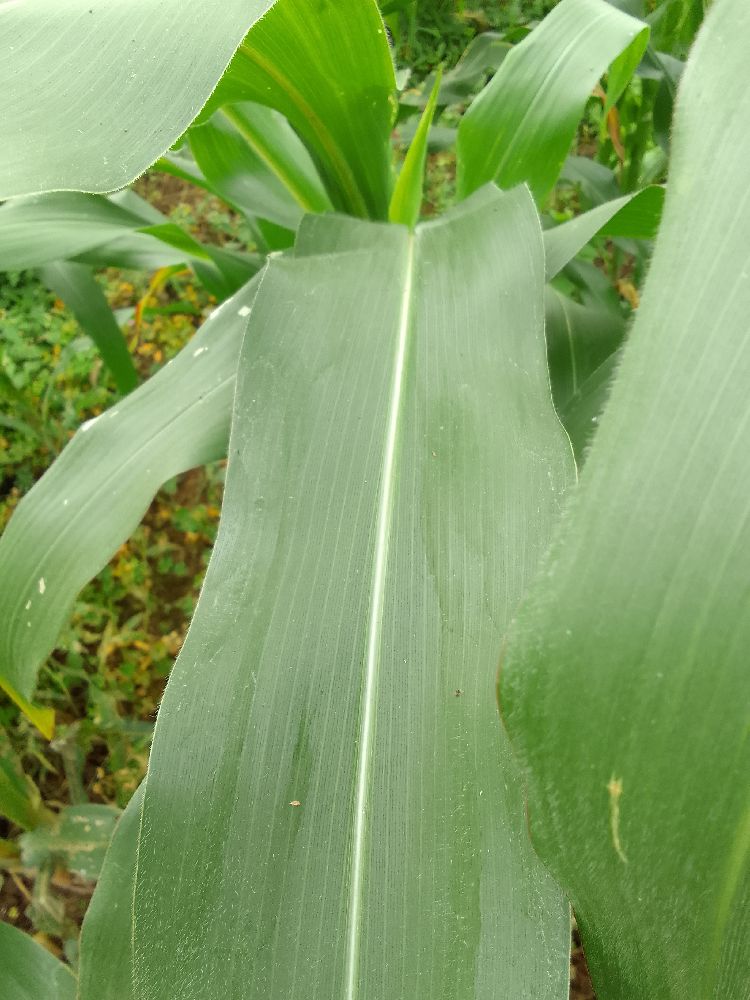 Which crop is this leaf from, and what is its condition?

maize, healthy
